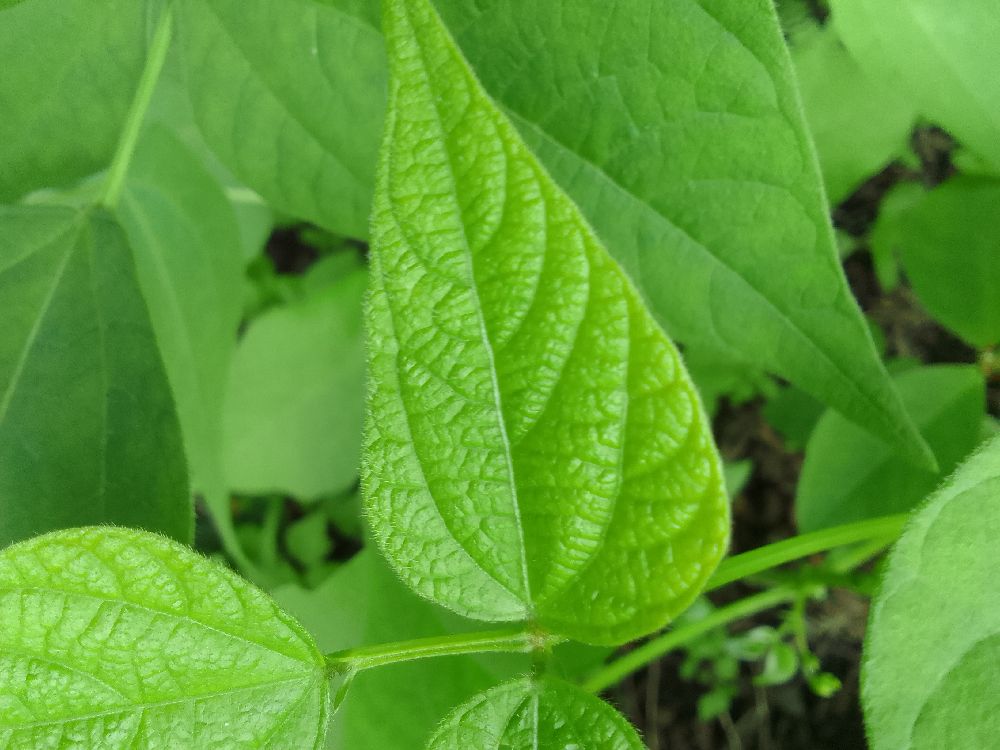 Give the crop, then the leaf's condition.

common bean, healthy
